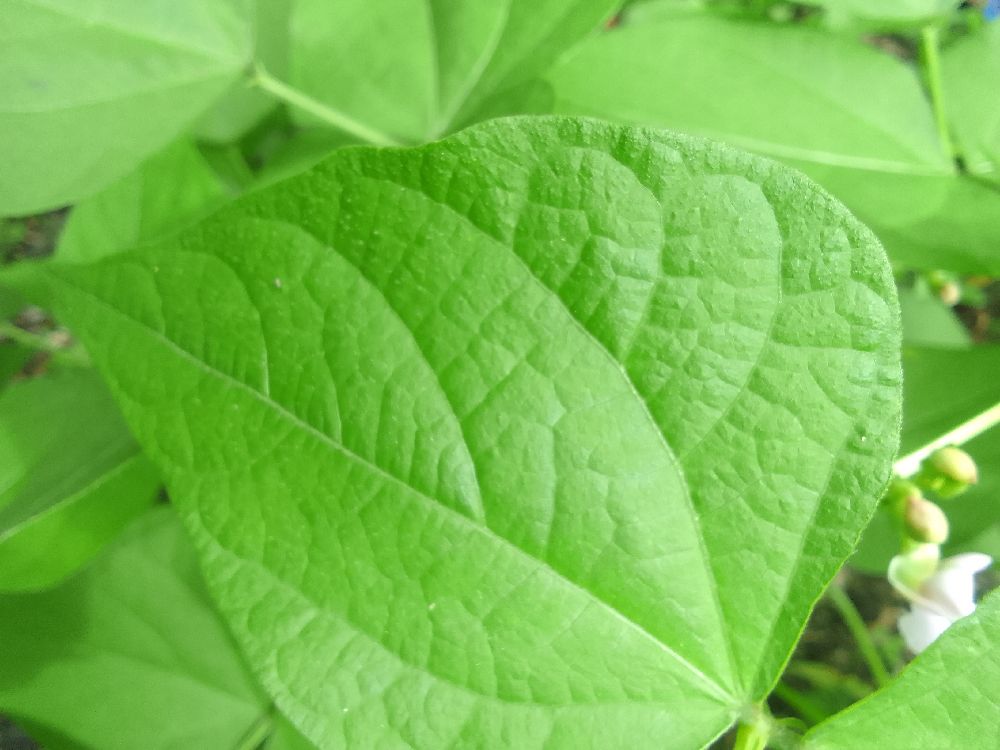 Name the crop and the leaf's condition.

common bean, healthy
